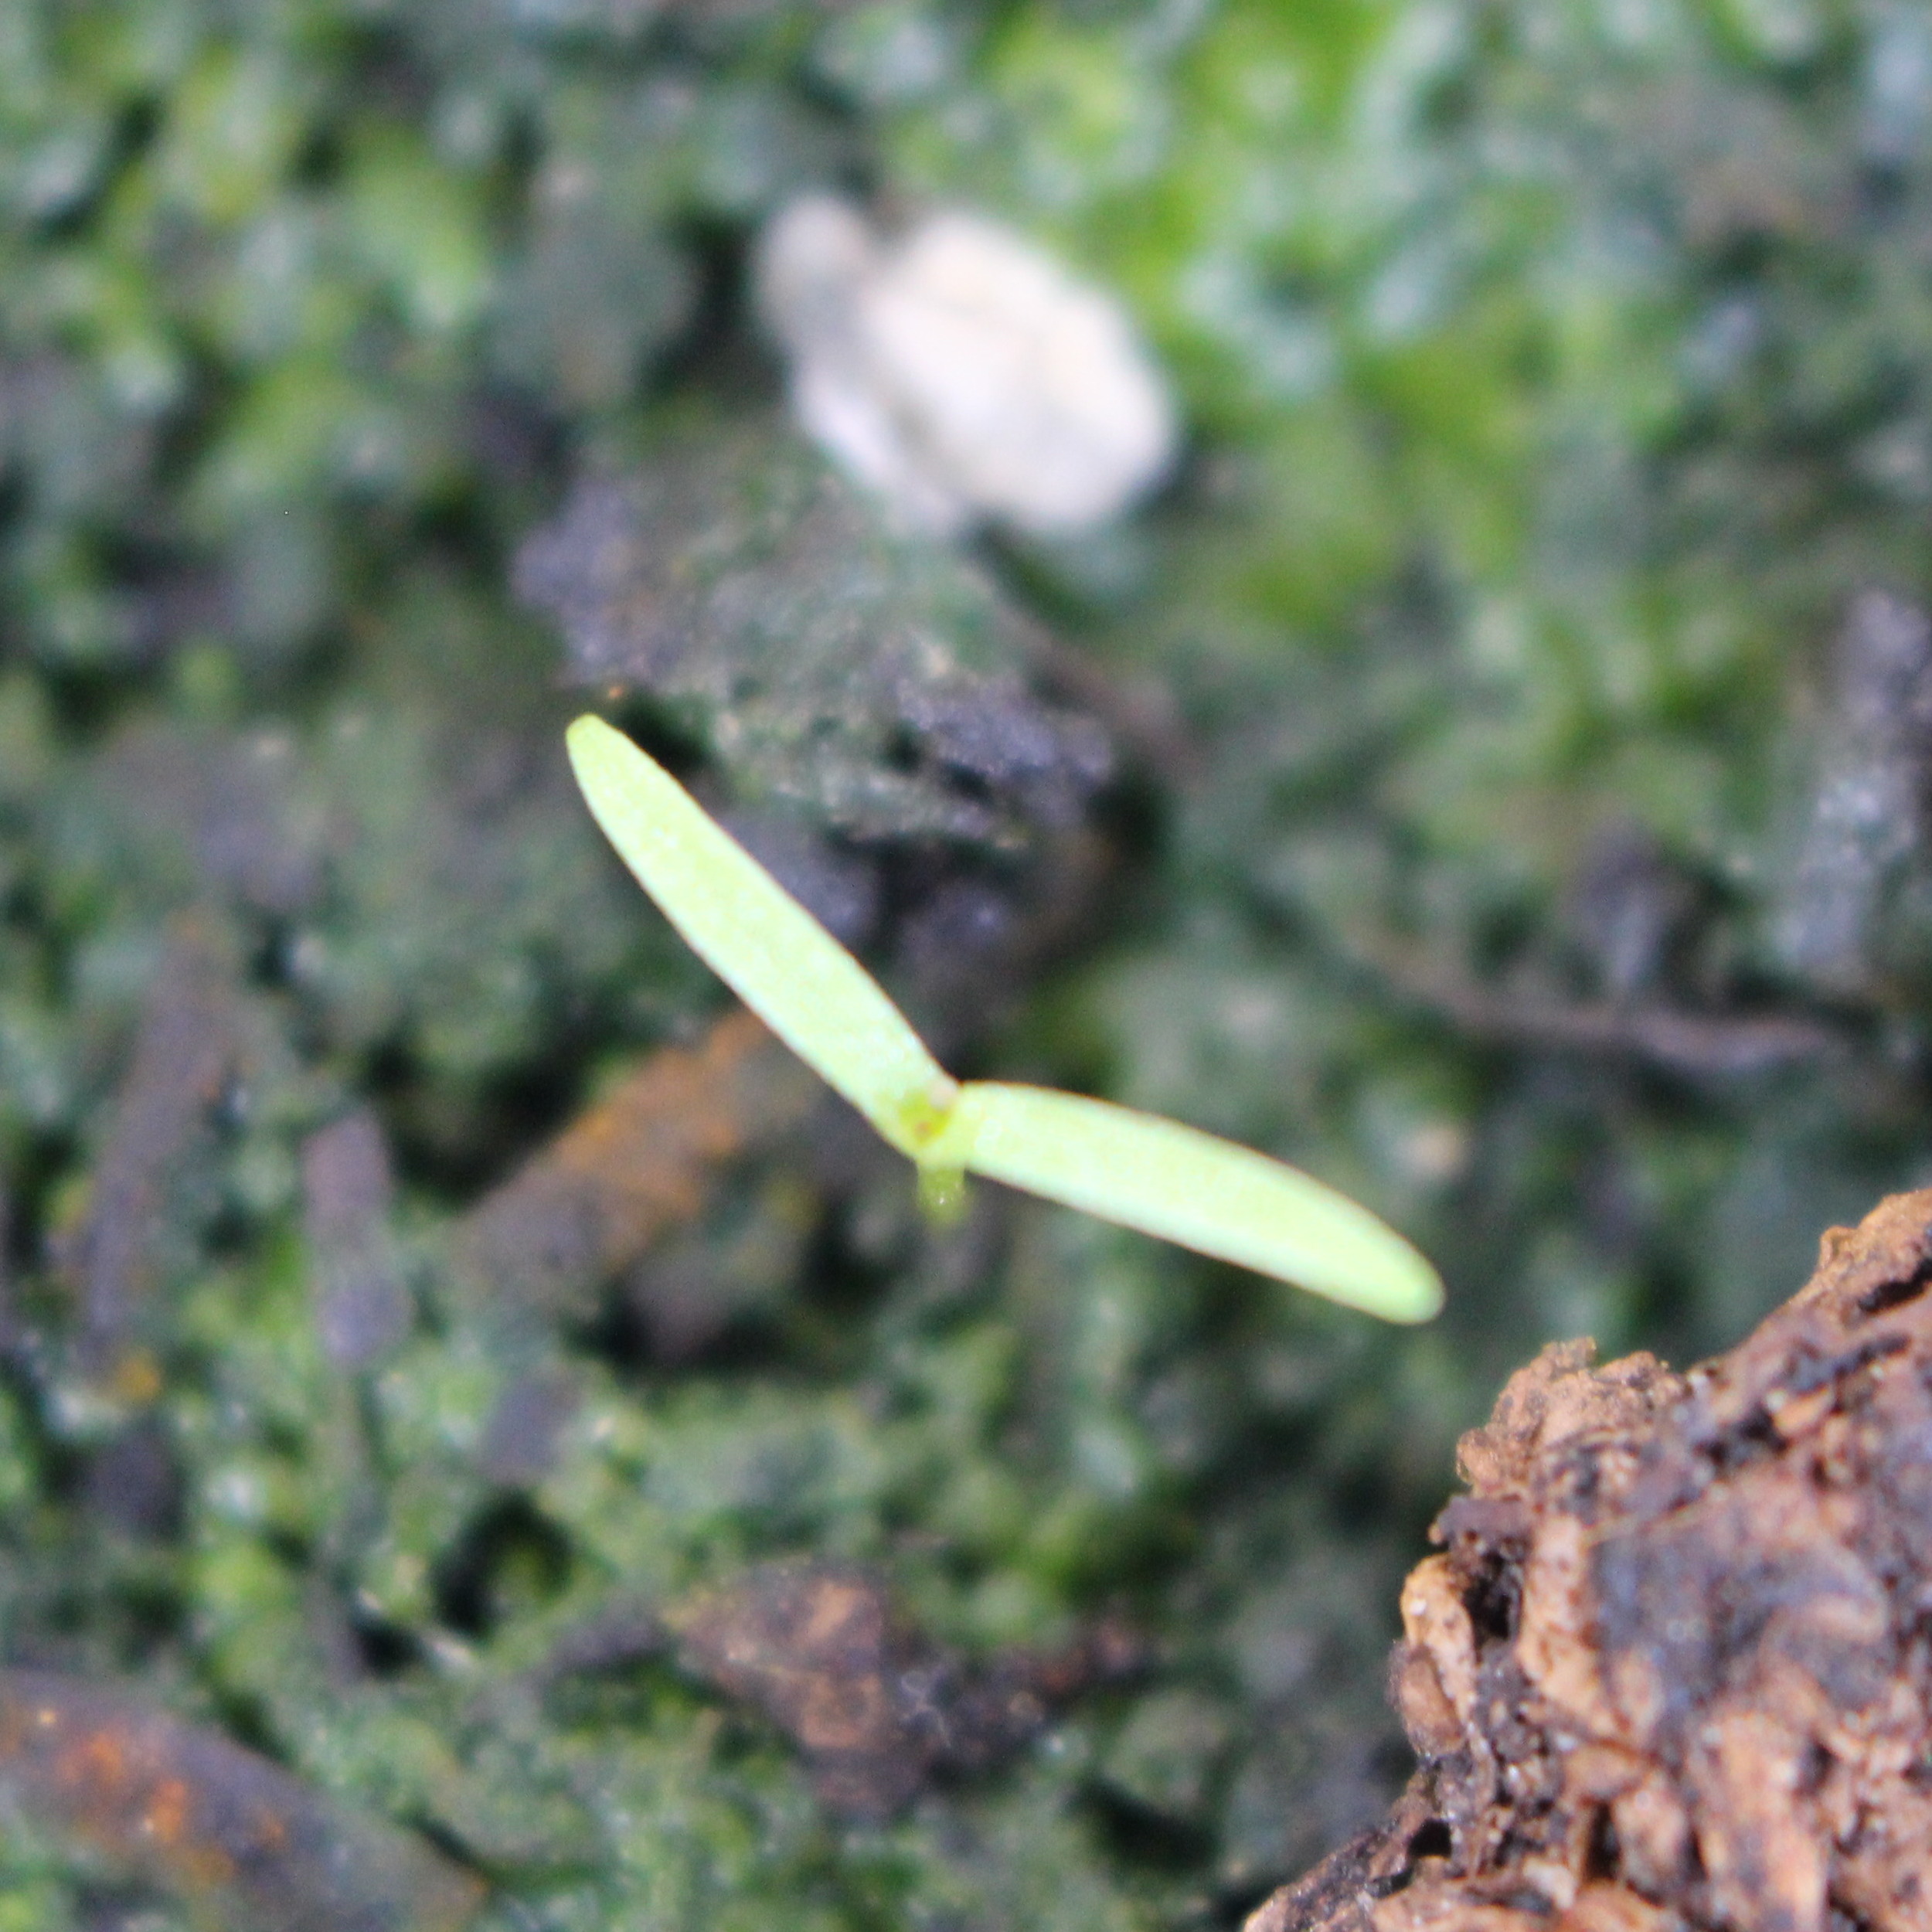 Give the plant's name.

Papaver rhoeas
